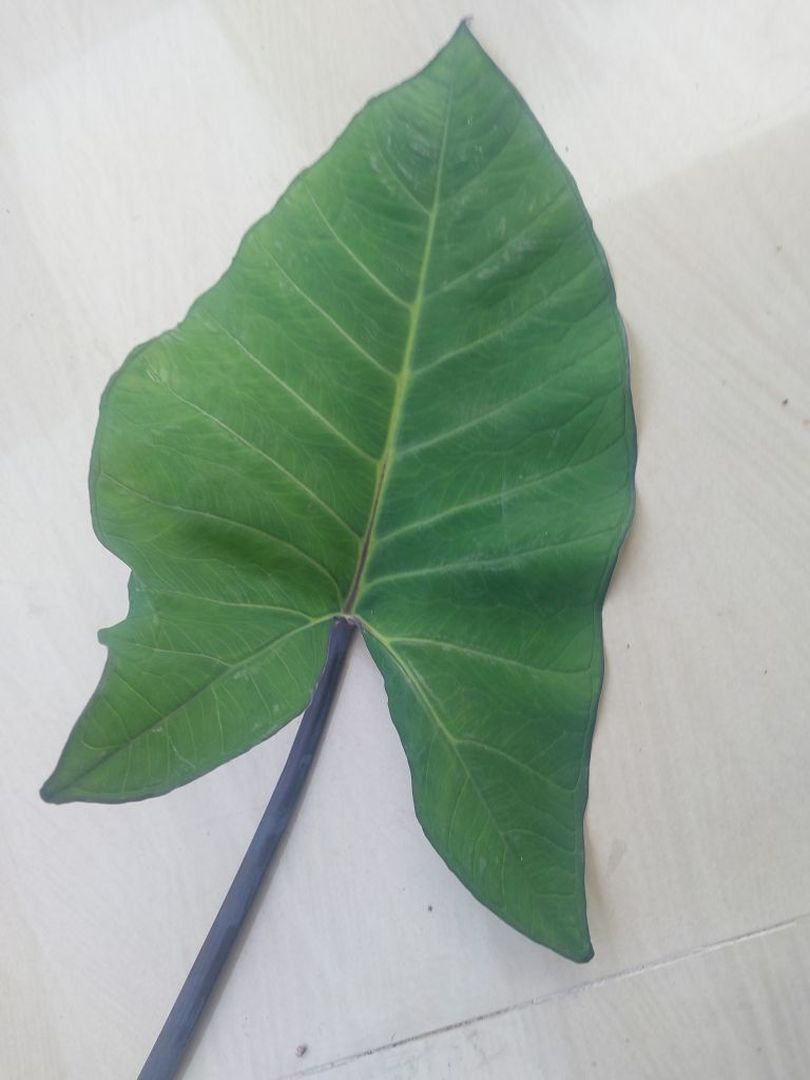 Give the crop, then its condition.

taro, healthy
